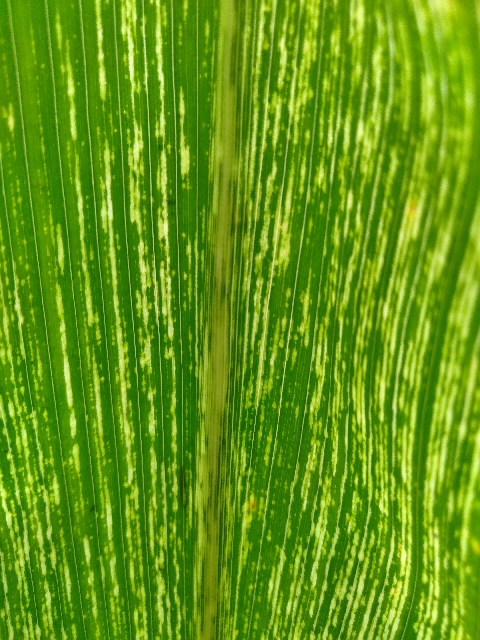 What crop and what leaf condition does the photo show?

maize, maize streak virus
